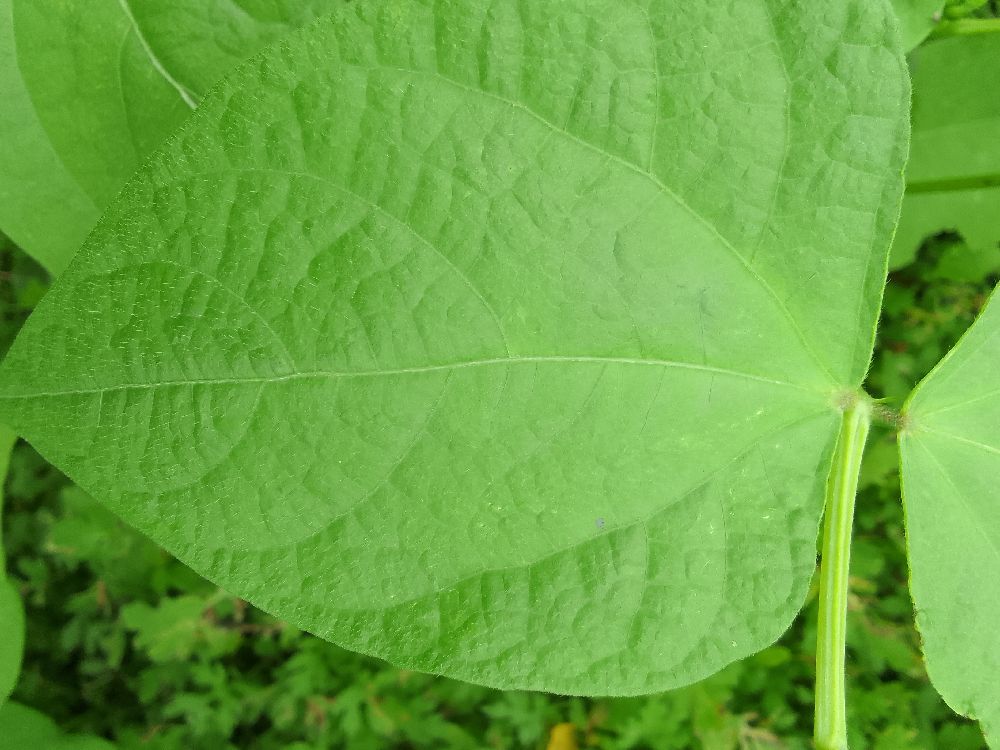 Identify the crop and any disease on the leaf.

common bean, healthy
